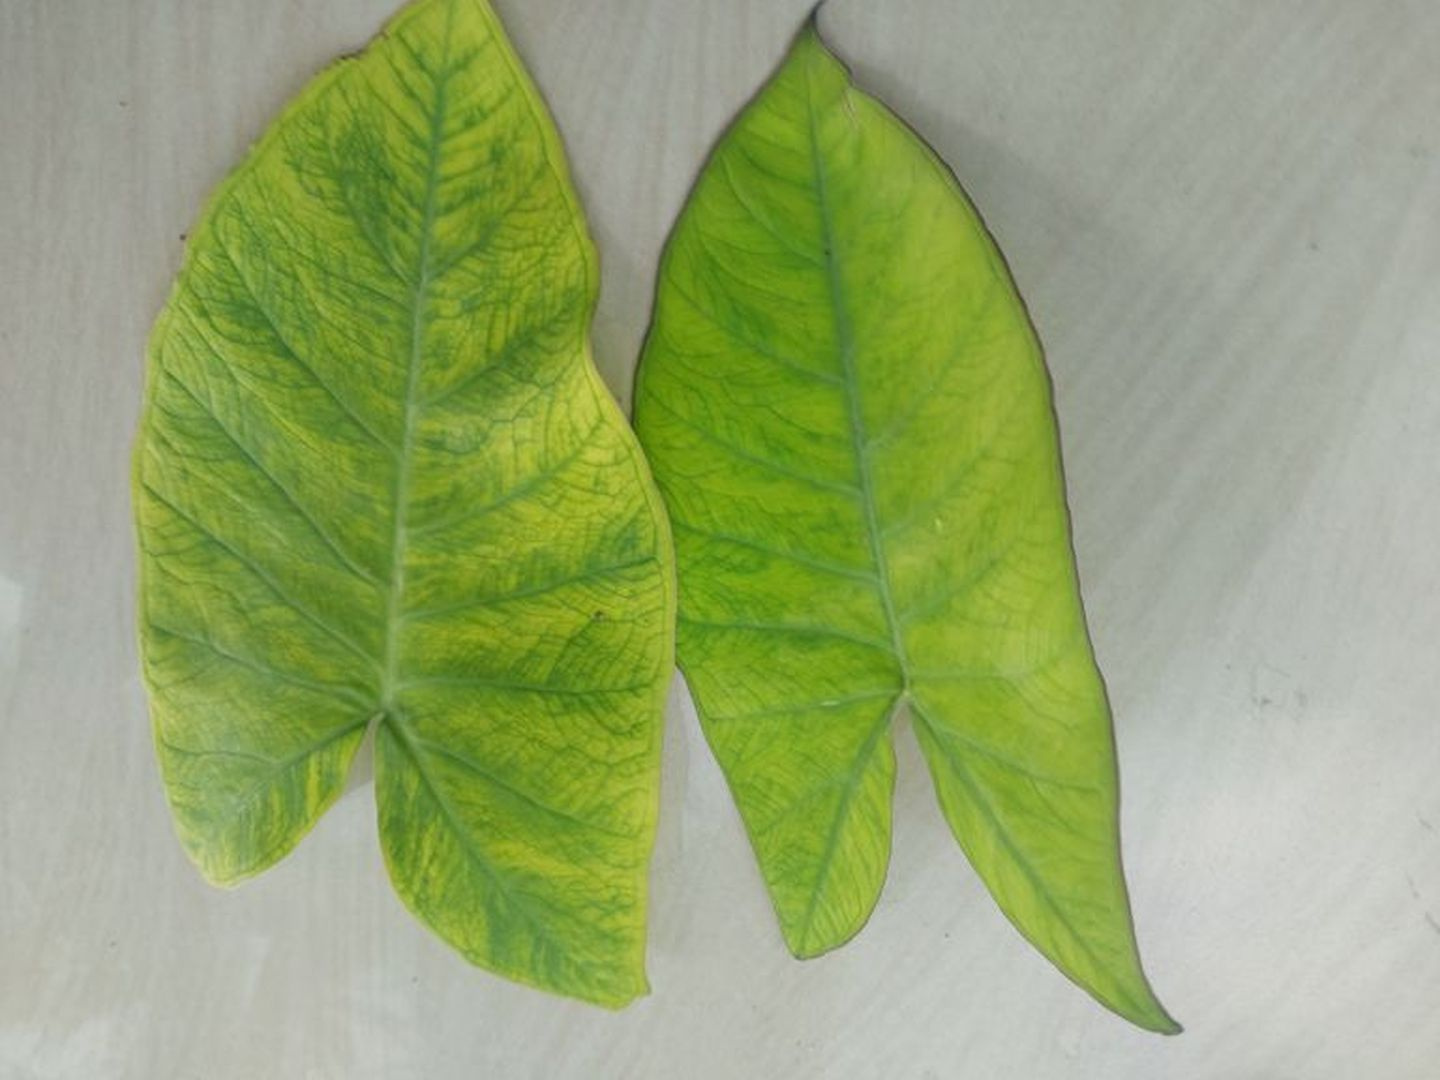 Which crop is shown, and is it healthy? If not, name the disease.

taro, mosaic
